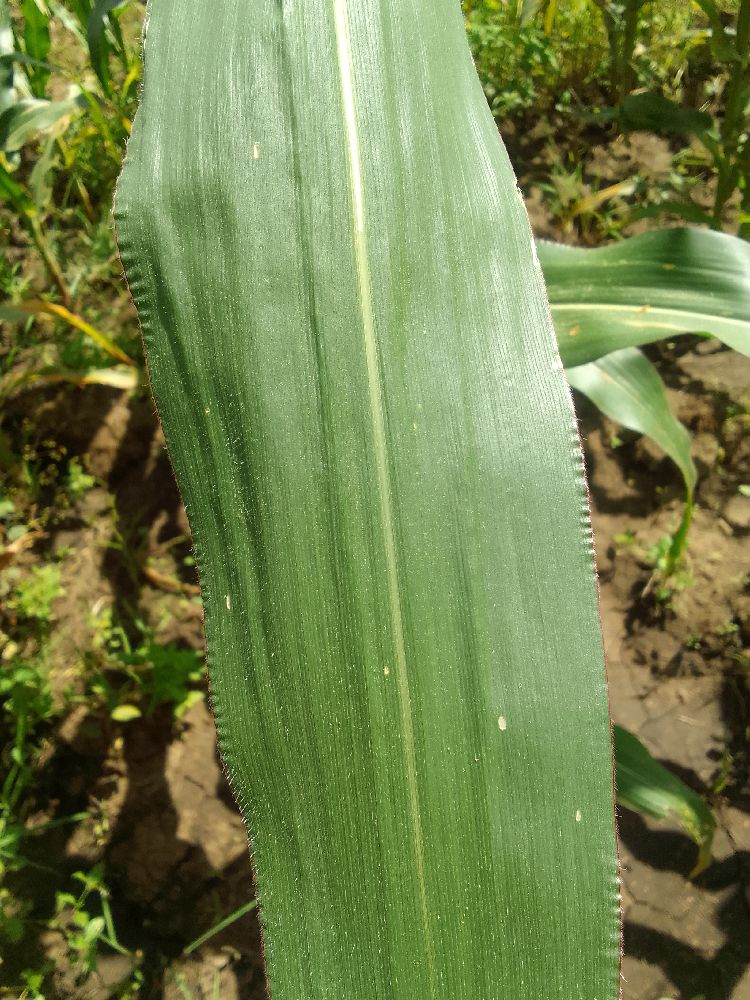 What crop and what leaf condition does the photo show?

maize, healthy
